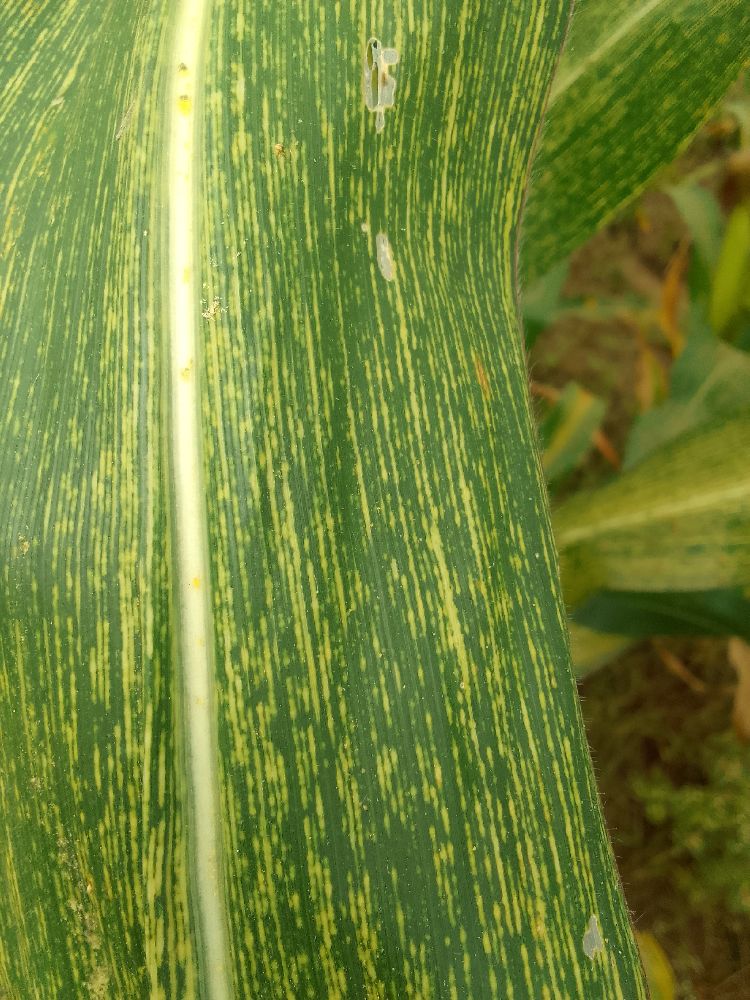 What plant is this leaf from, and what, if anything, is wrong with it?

maize, maize streak virus
